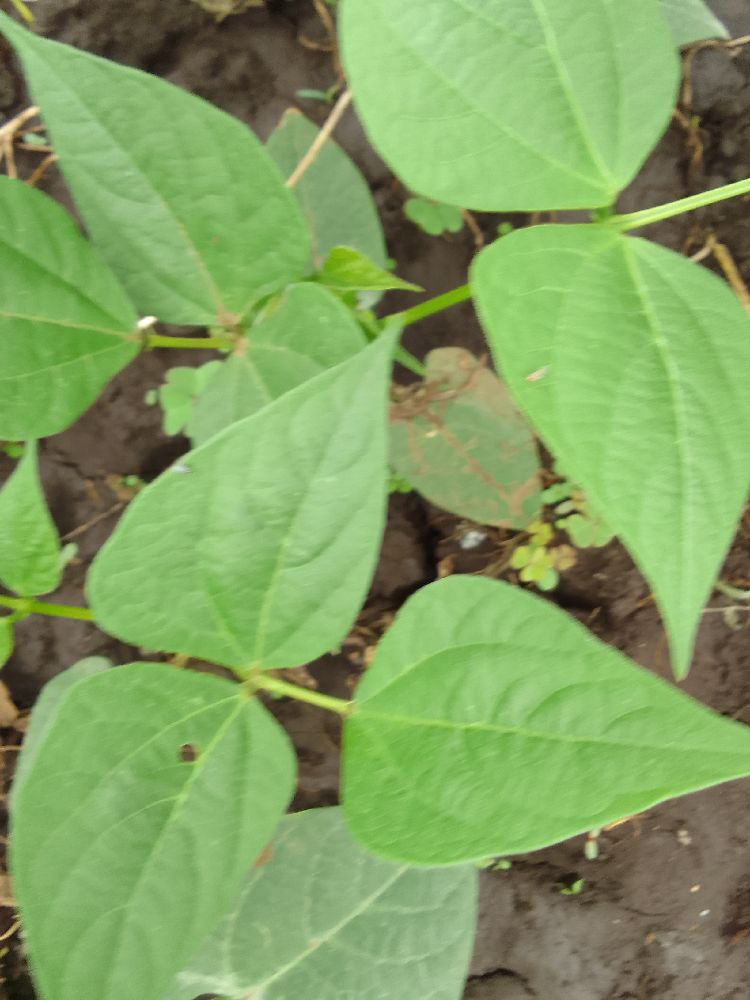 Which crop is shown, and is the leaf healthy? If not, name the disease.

common bean, healthy
